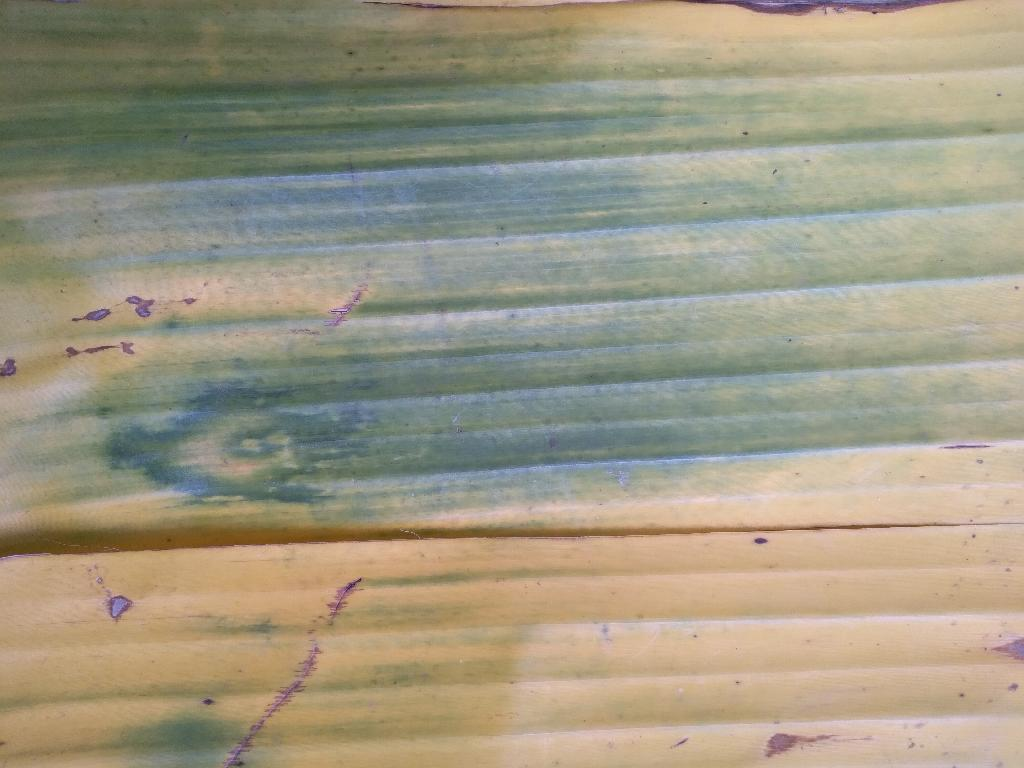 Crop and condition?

banana, fusarium wilt race 1
